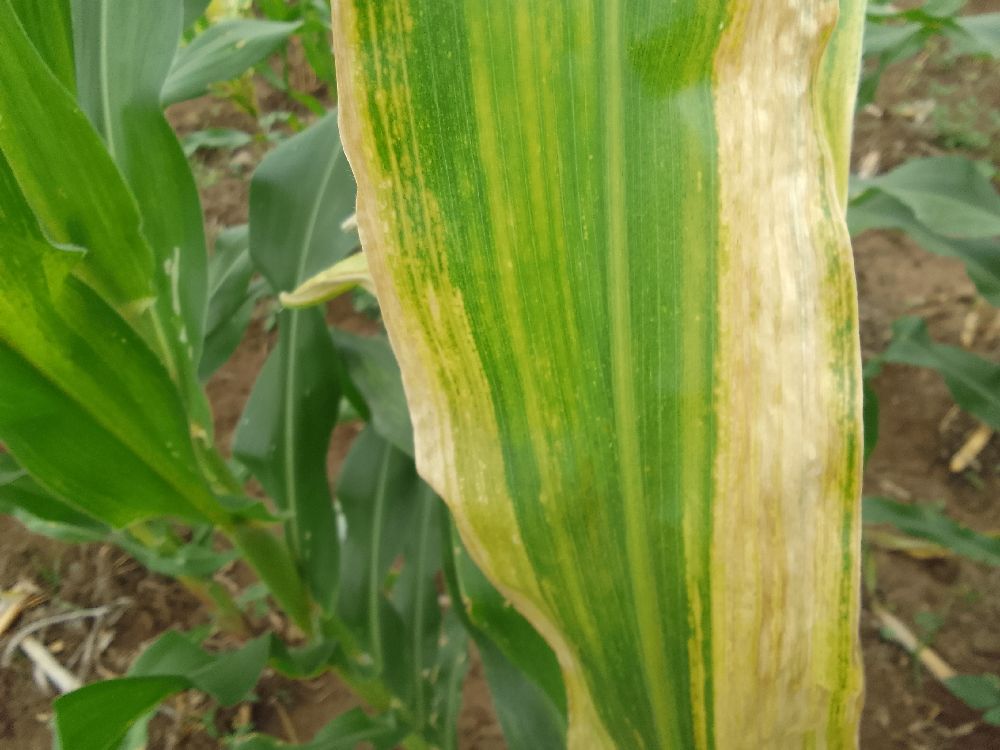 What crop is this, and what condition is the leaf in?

maize, maize lethal necrosis
